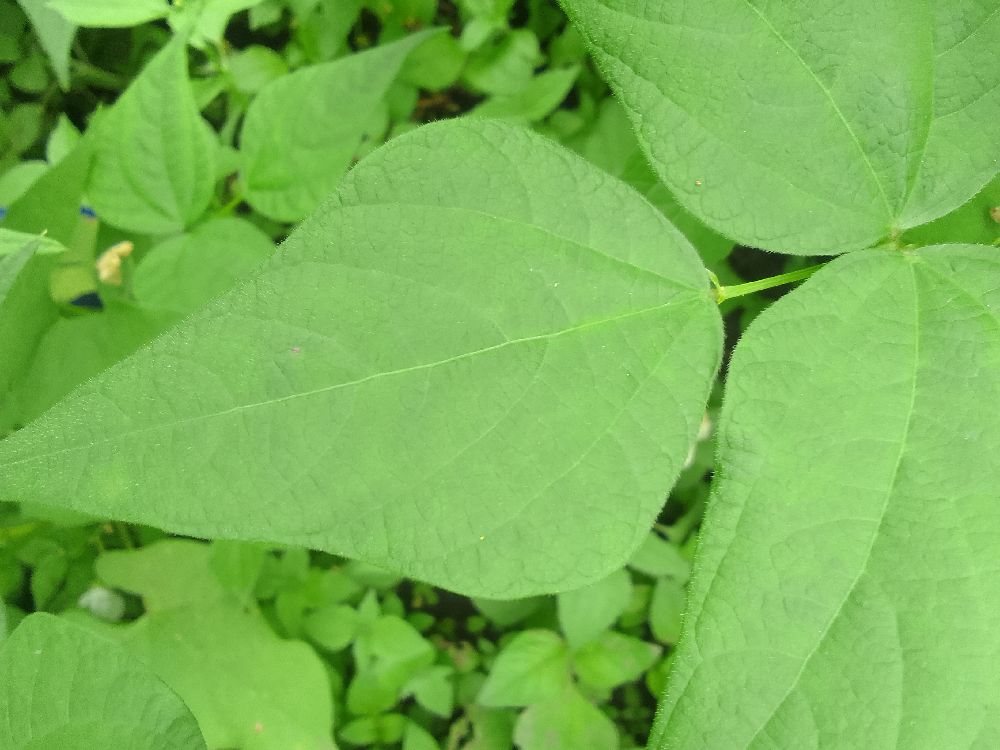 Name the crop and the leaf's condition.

common bean, healthy
